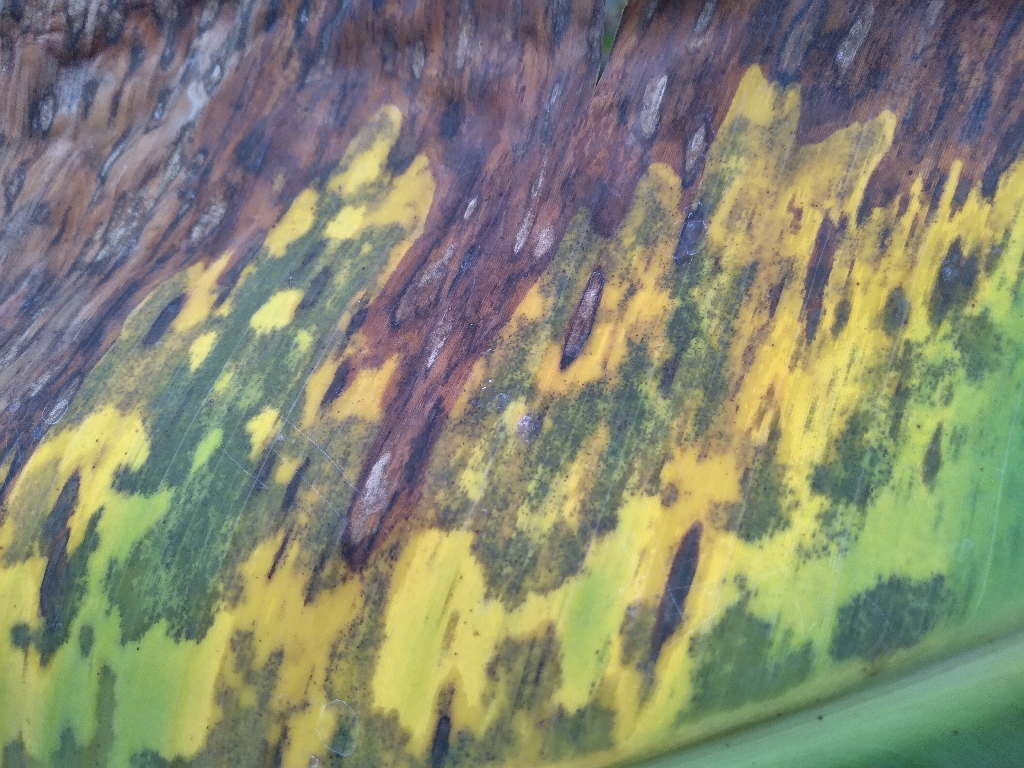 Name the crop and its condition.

banana, black sigatoka
